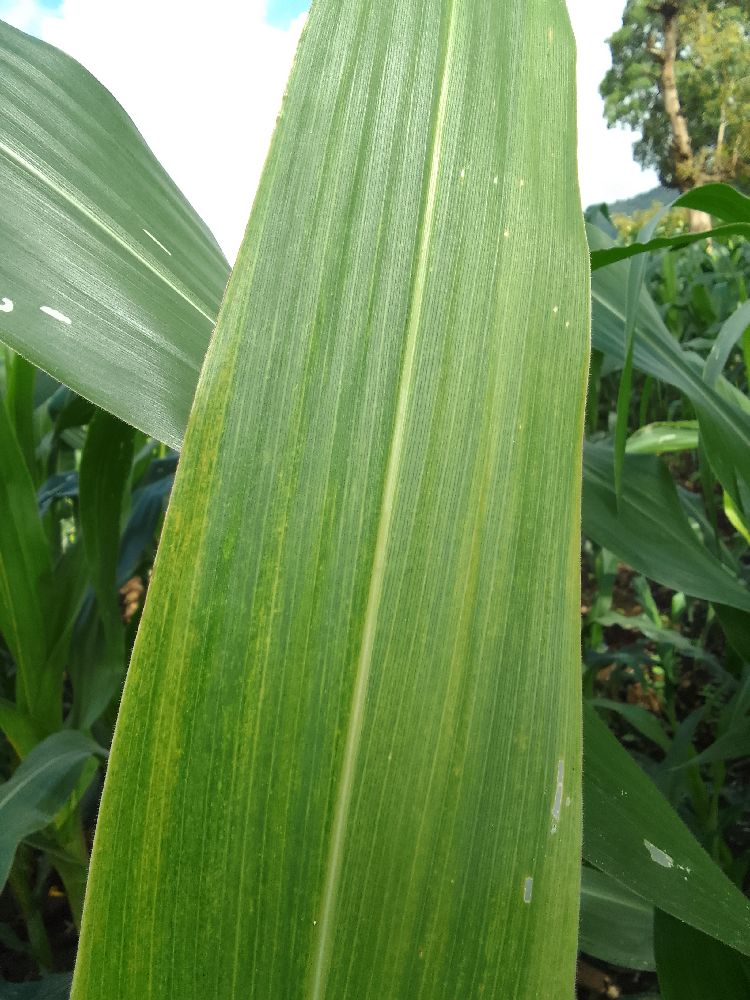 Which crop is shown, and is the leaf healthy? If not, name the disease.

maize, maize lethal necrosis
